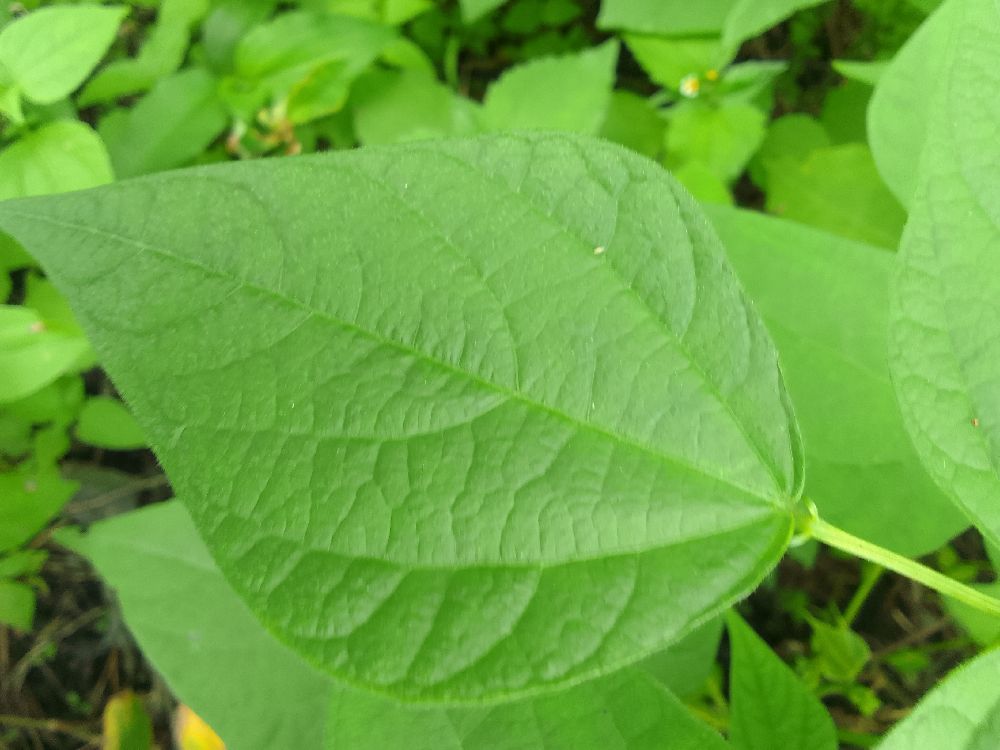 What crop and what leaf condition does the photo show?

common bean, healthy
